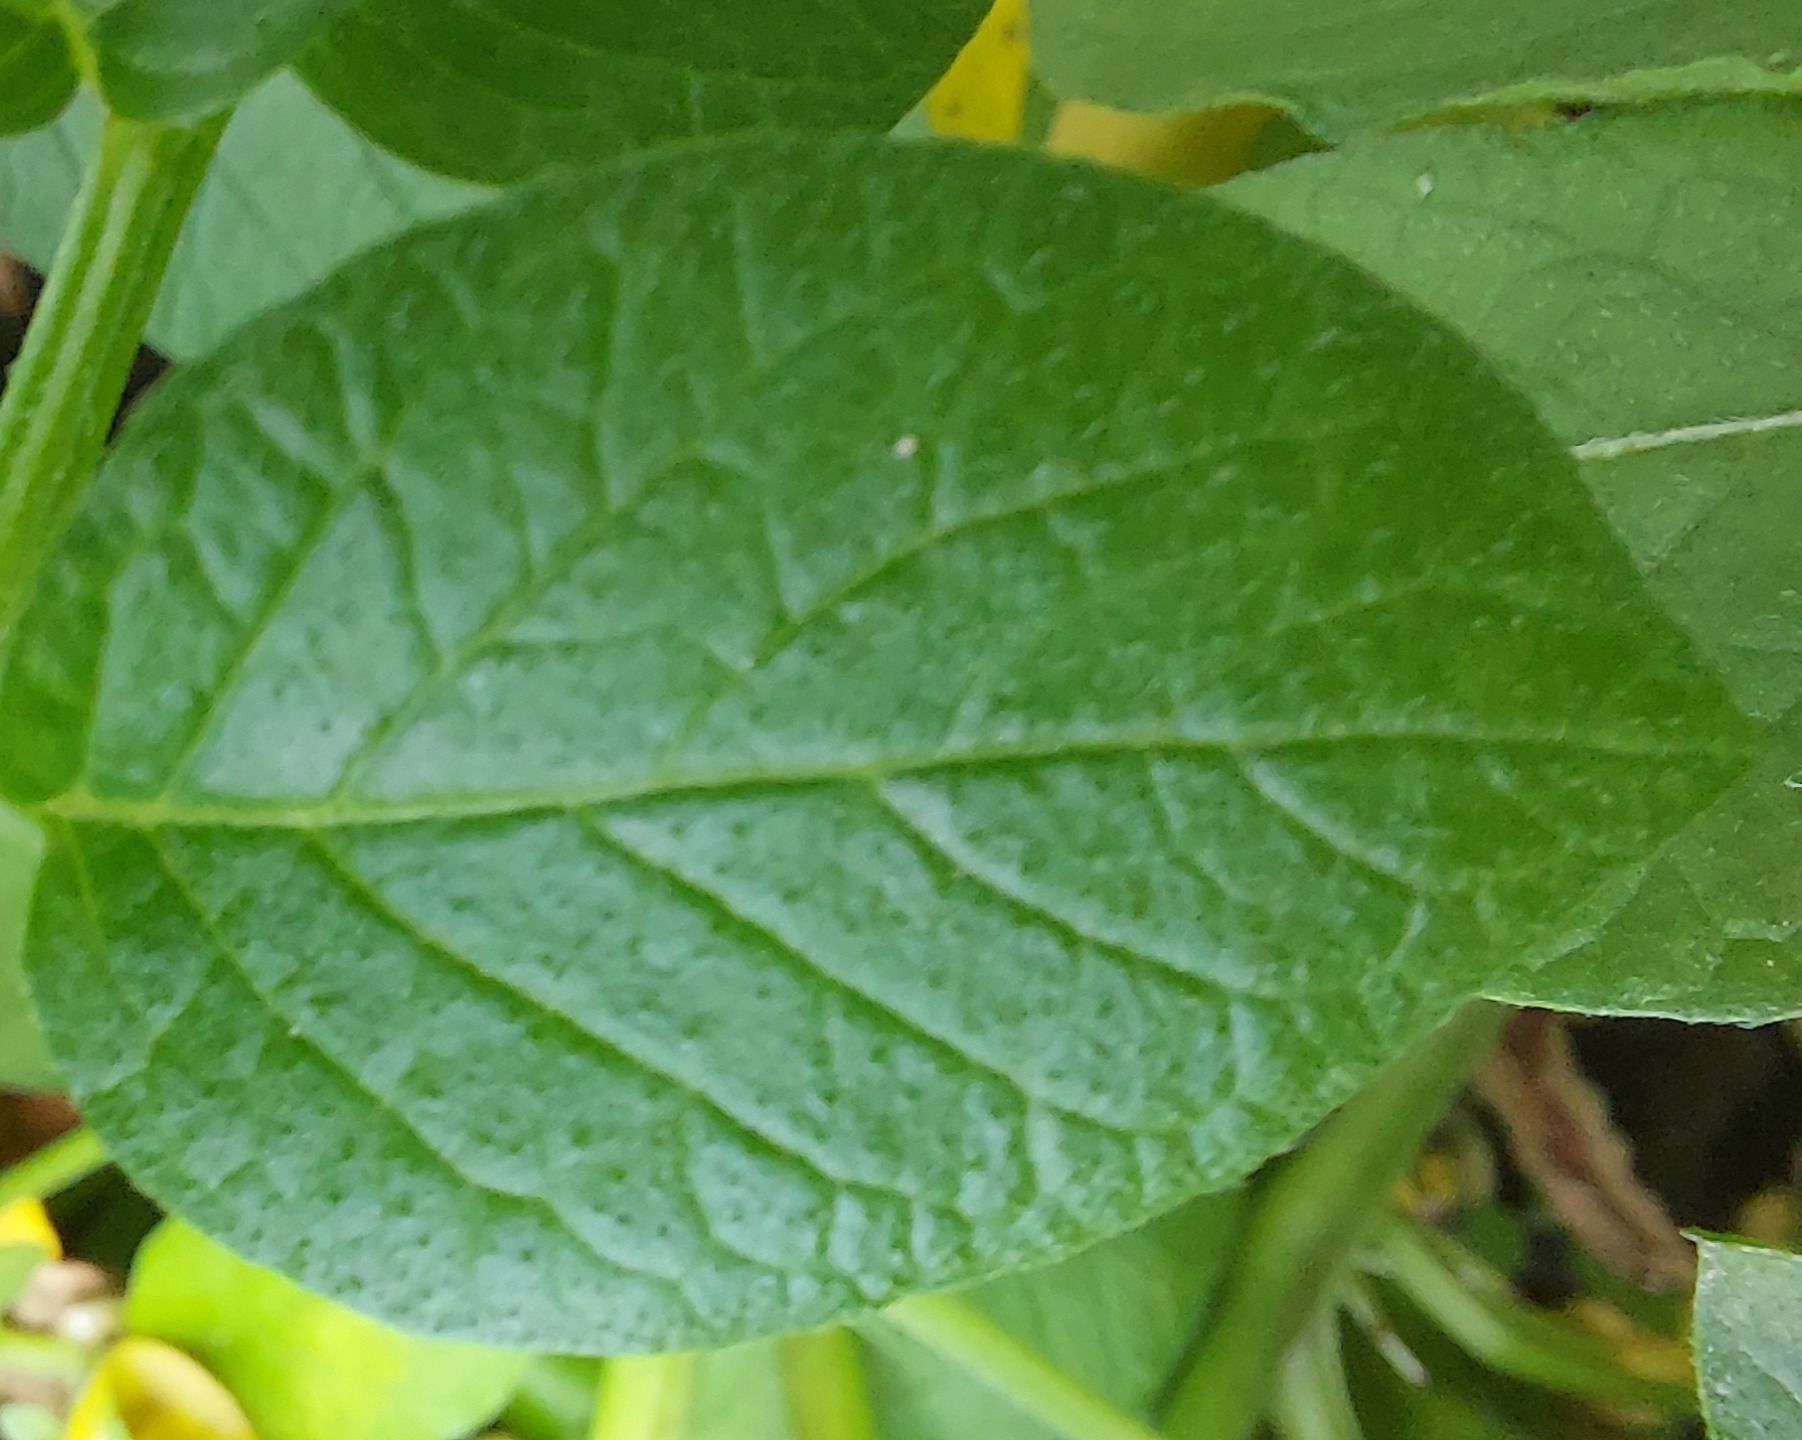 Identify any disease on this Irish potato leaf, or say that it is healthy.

healthy
